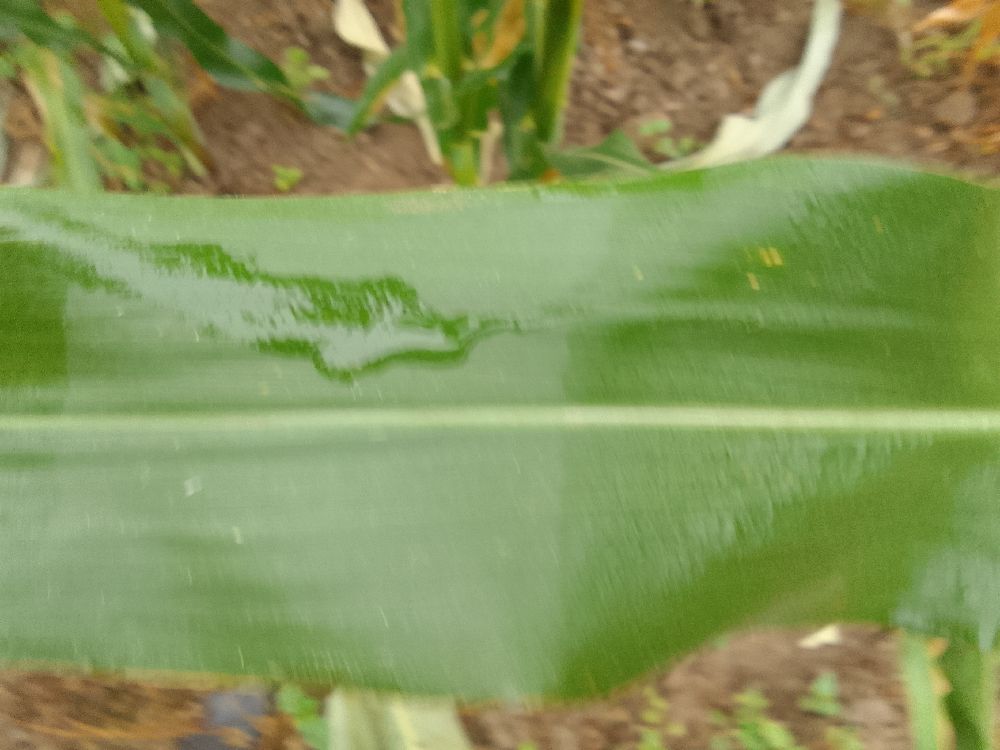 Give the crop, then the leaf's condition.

maize, healthy
